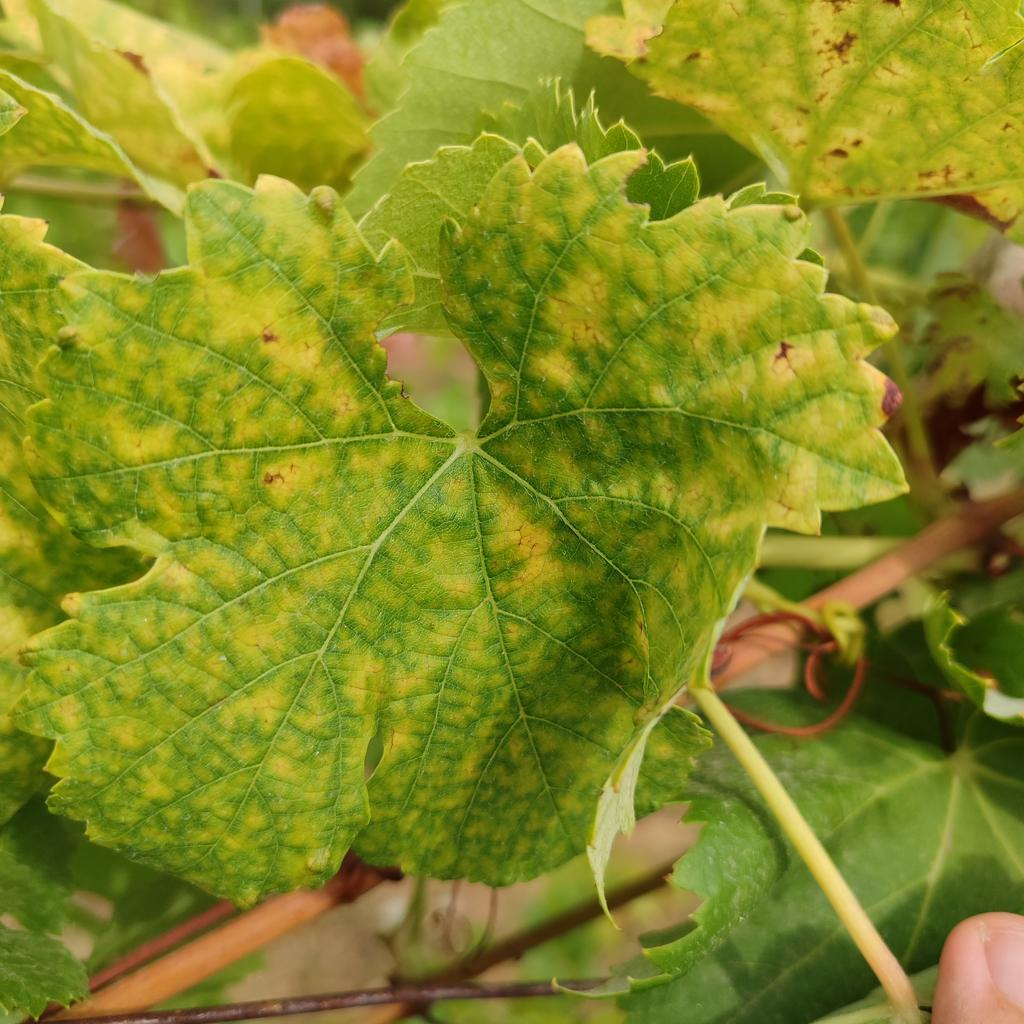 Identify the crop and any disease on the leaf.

grapevine, esca complex
